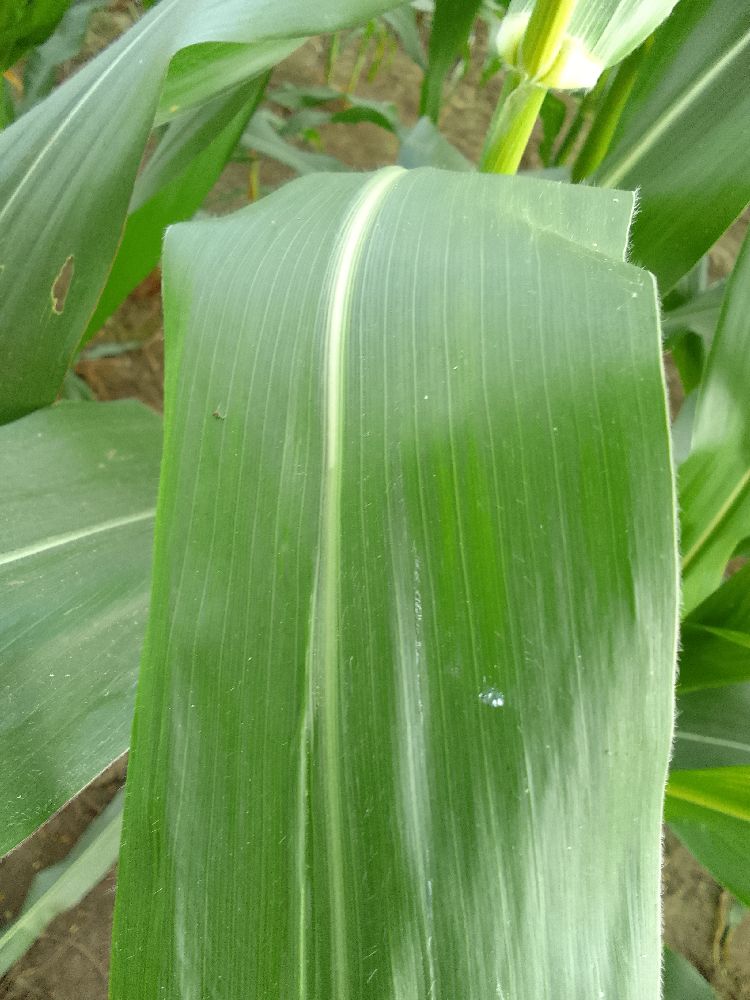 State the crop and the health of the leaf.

maize, healthy
